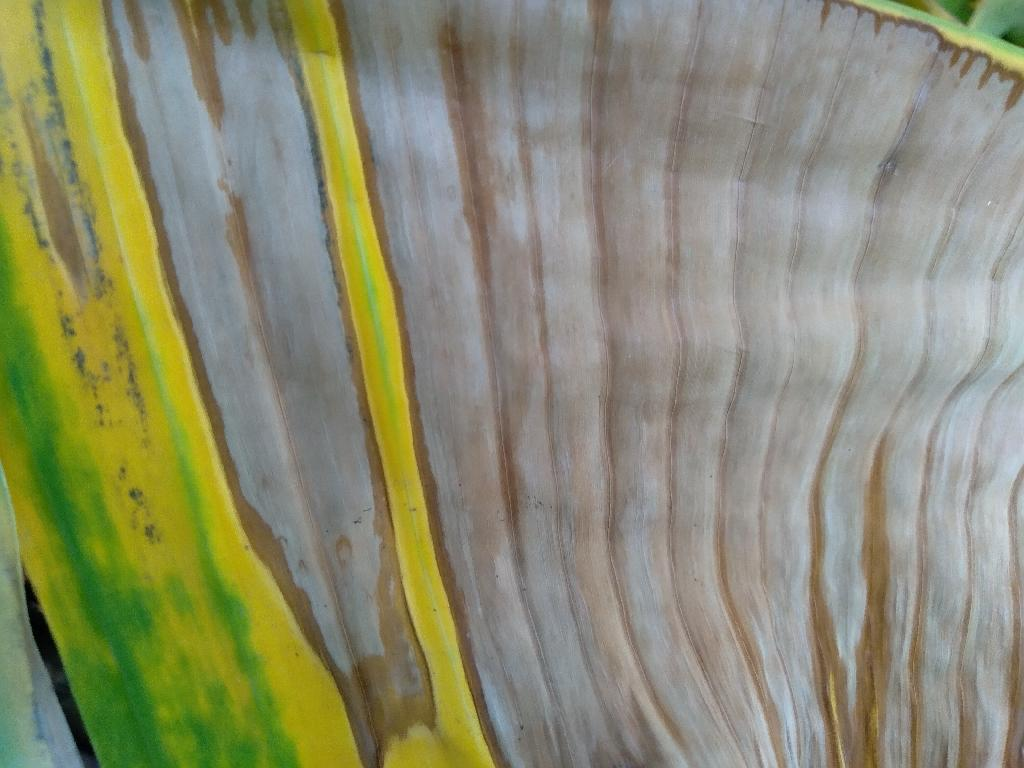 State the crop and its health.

banana, fusarium wilt race 1
